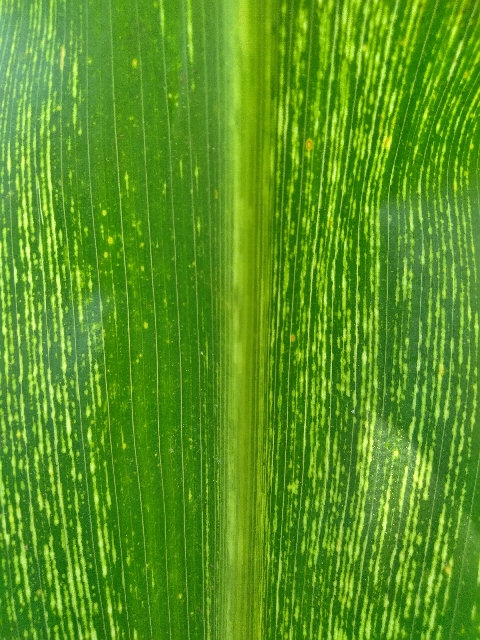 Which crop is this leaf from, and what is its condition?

maize, maize streak virus
